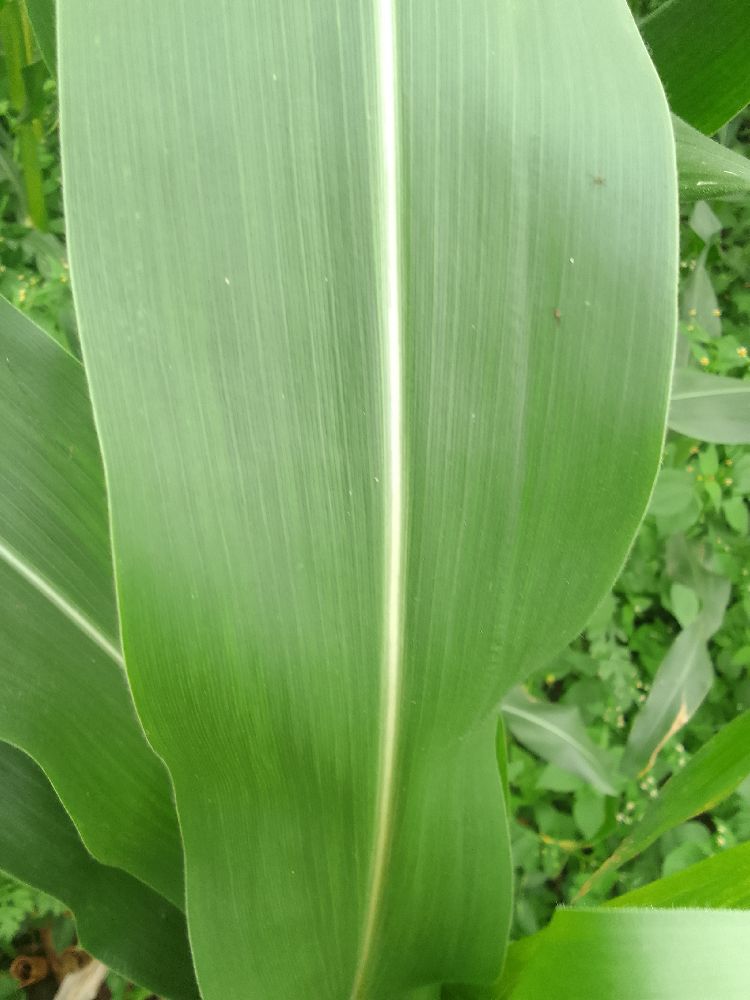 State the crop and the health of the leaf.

maize, healthy
